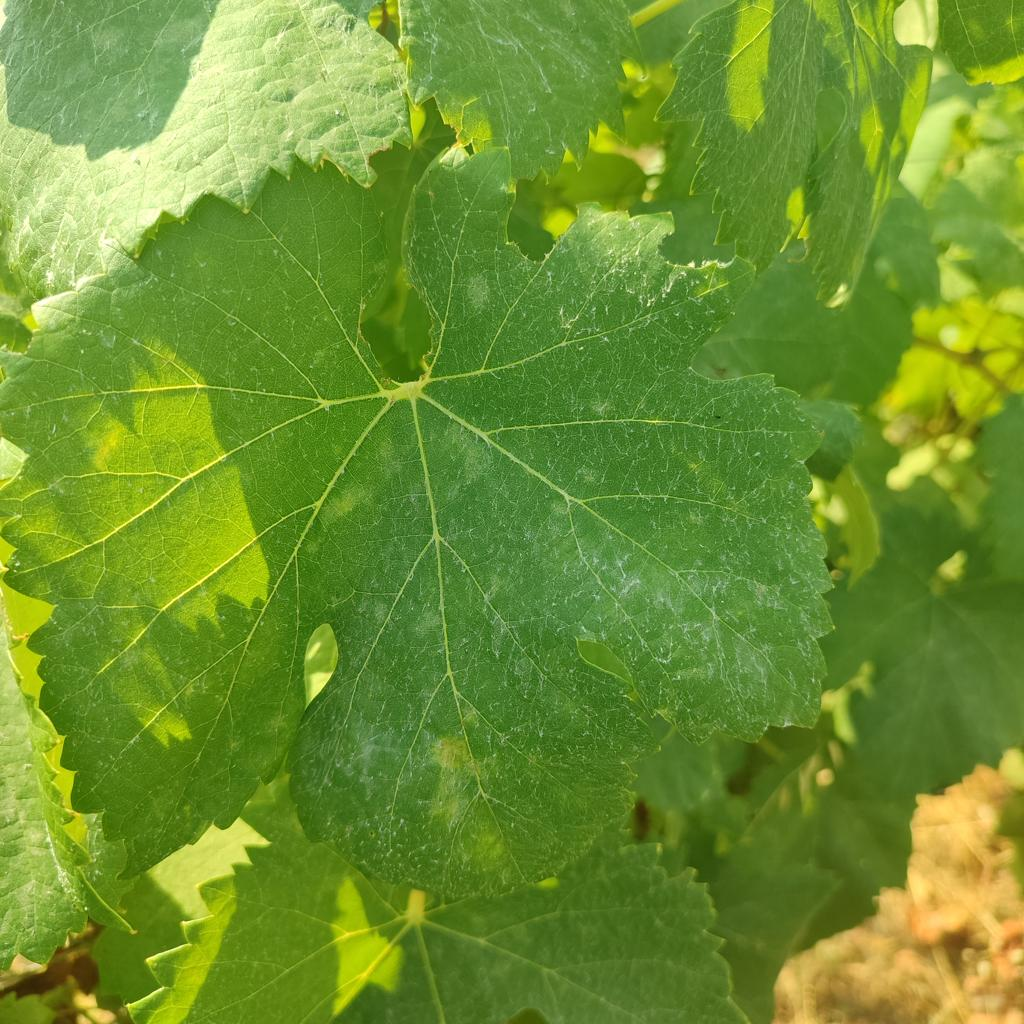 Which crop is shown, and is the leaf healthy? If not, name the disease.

grapevine, powdery mildew
